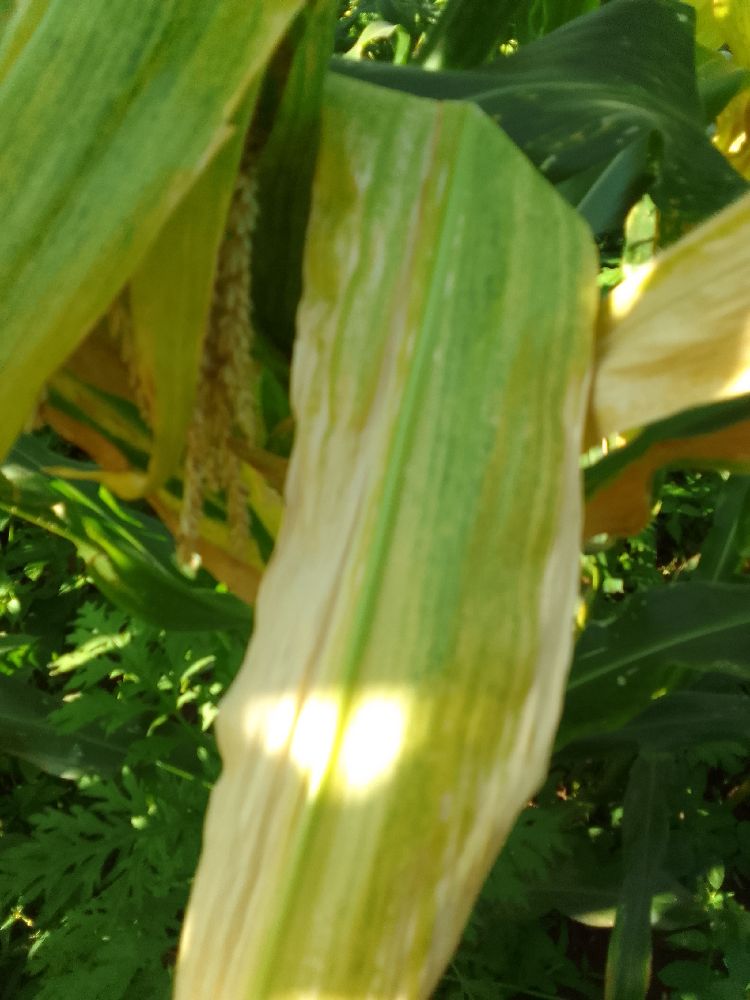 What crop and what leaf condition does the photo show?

maize, maize lethal necrosis
